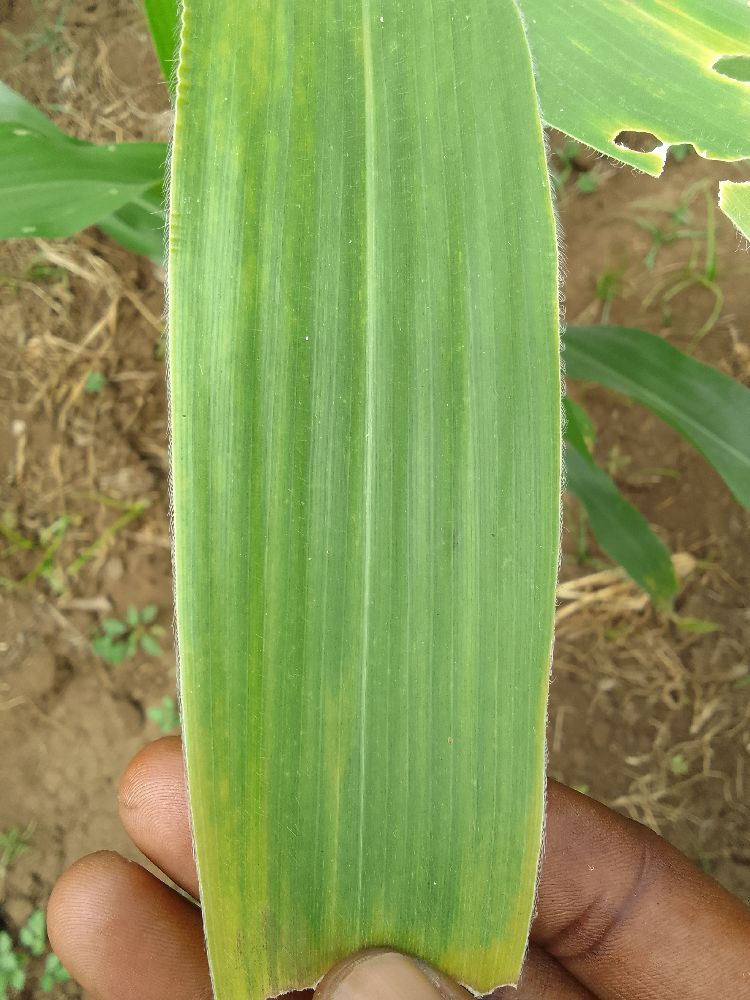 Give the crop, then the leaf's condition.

maize, maize lethal necrosis
